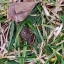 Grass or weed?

grass
